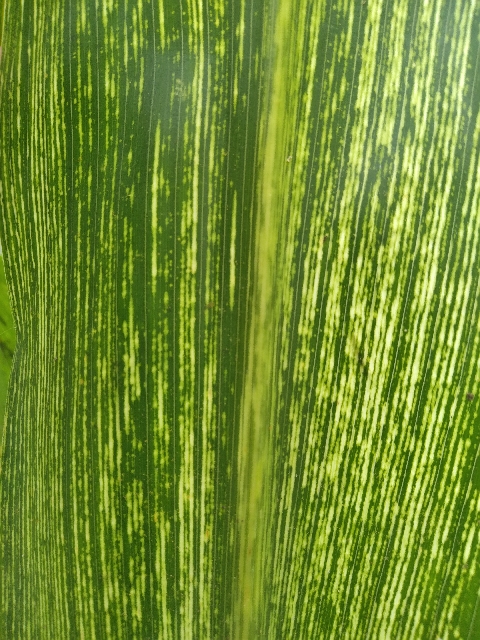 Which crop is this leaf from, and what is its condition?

maize, maize streak virus
